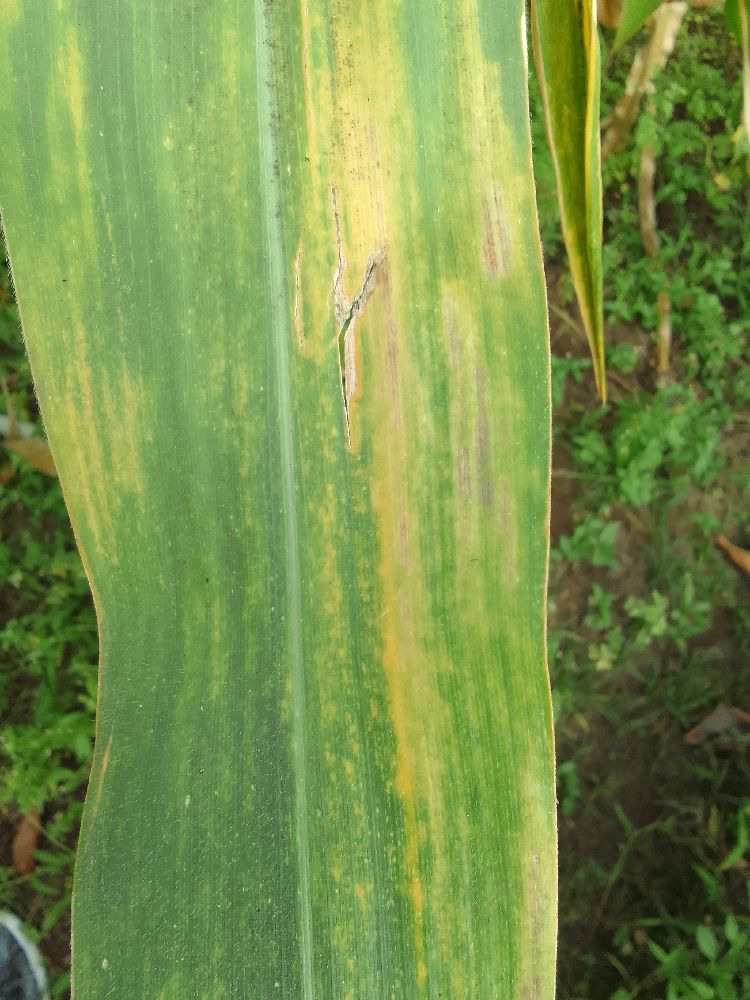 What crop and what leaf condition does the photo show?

maize, maize lethal necrosis
